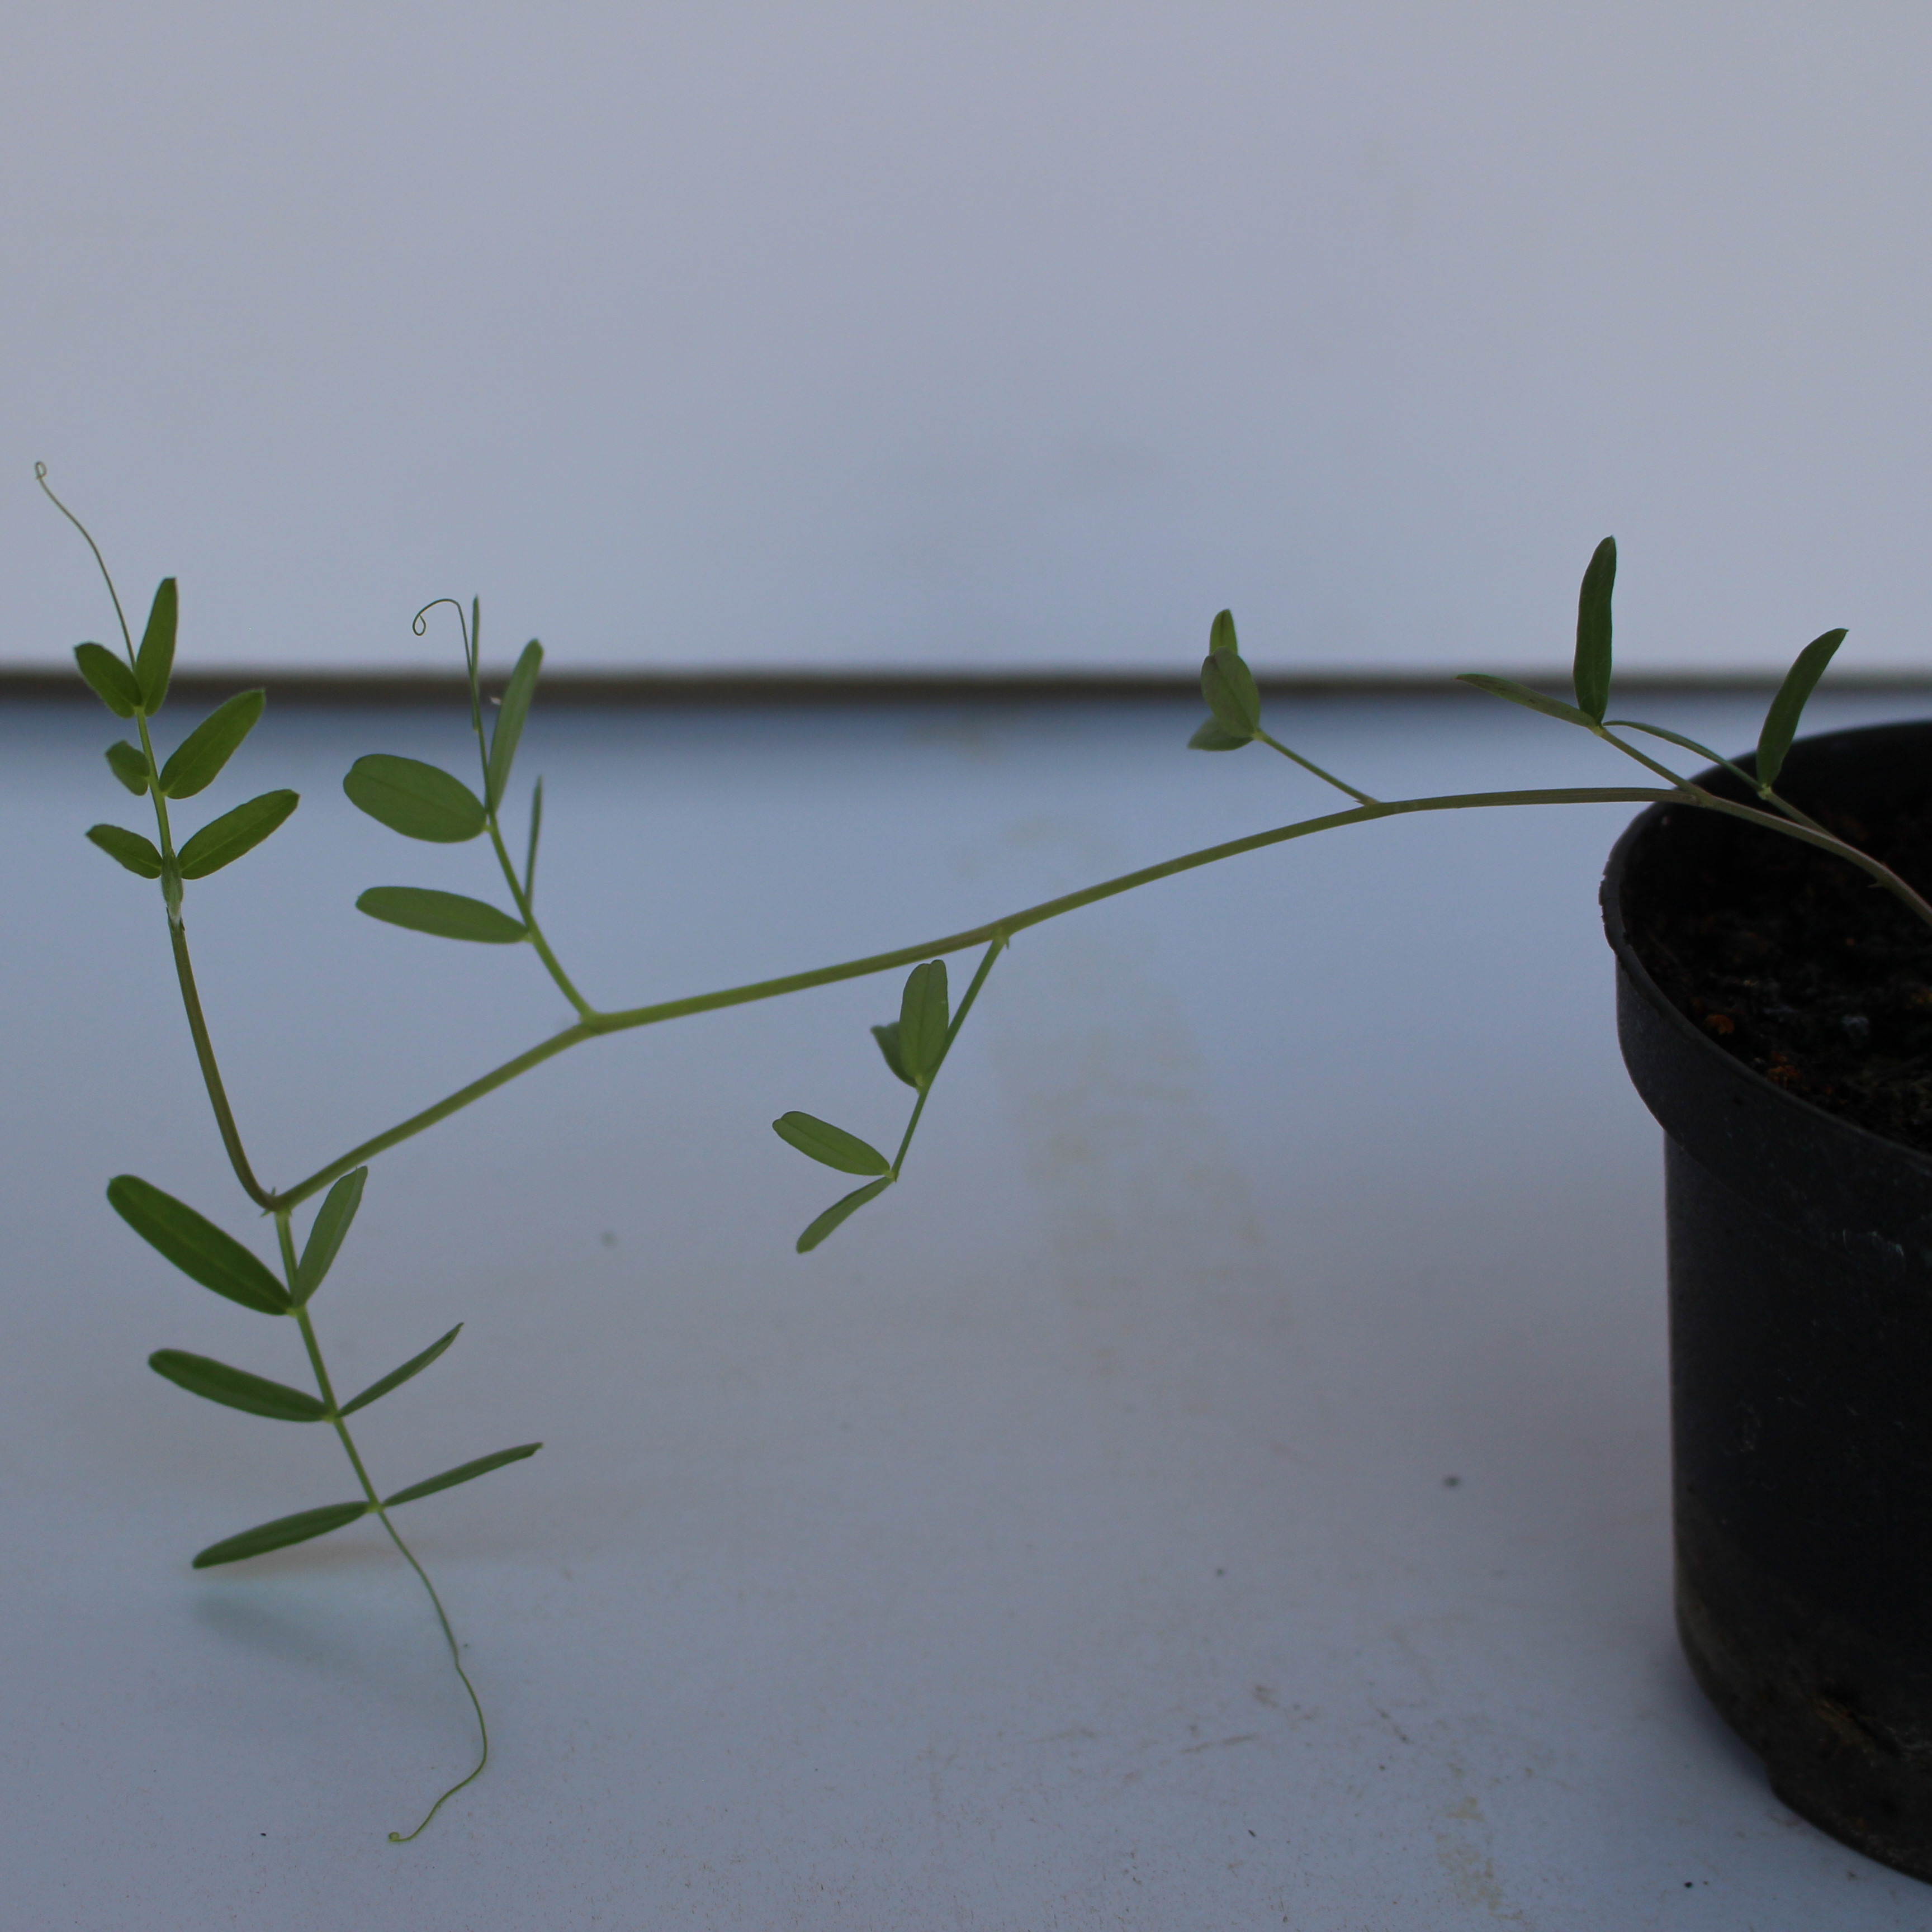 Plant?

Vicia sativa
